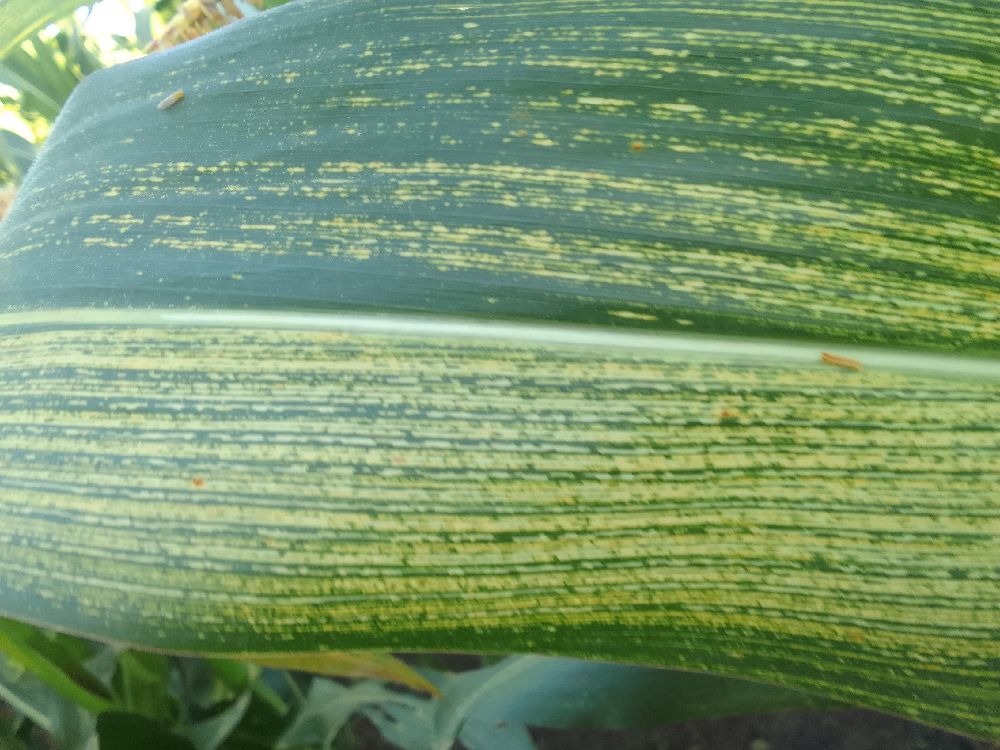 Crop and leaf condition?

maize, maize streak virus
